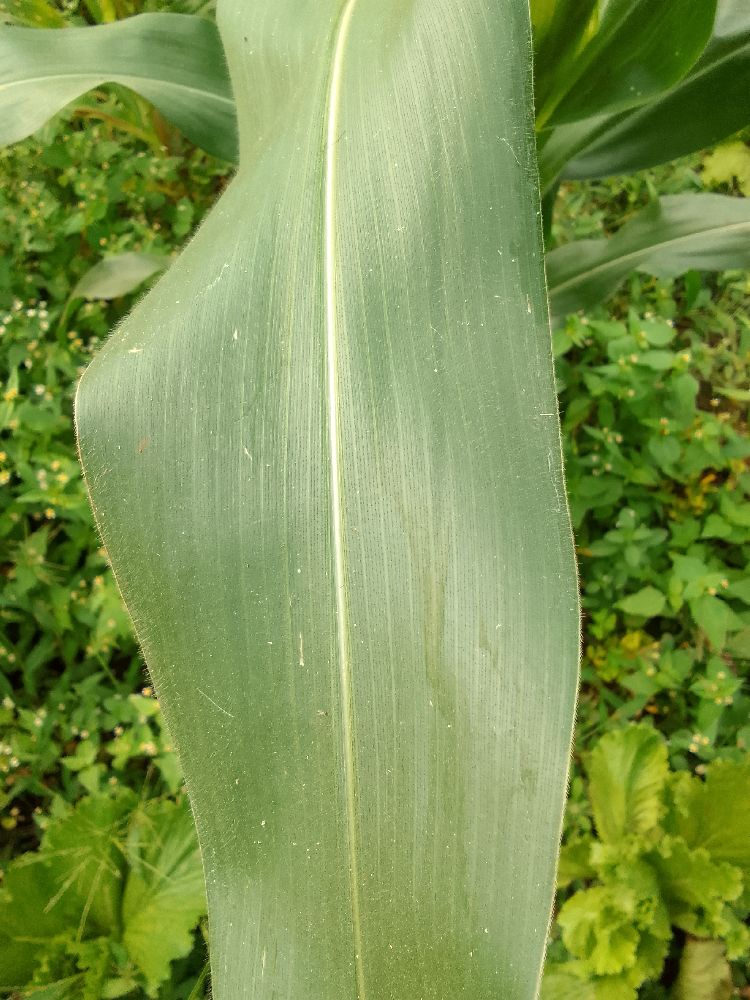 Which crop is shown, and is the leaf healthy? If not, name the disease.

maize, healthy
